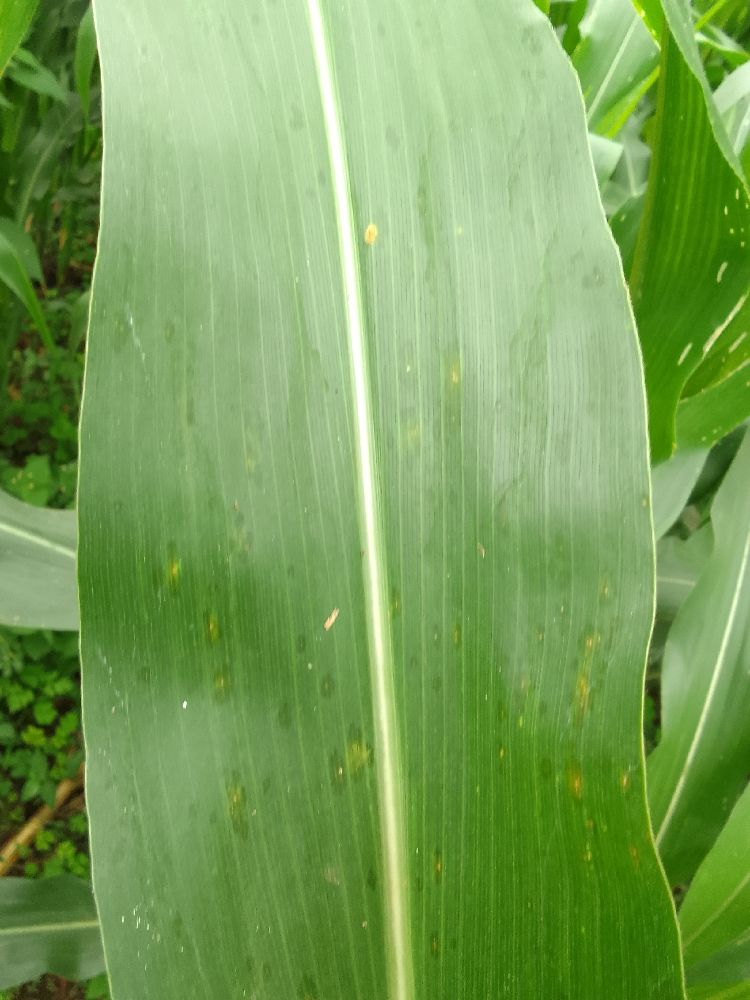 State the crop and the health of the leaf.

maize, healthy
